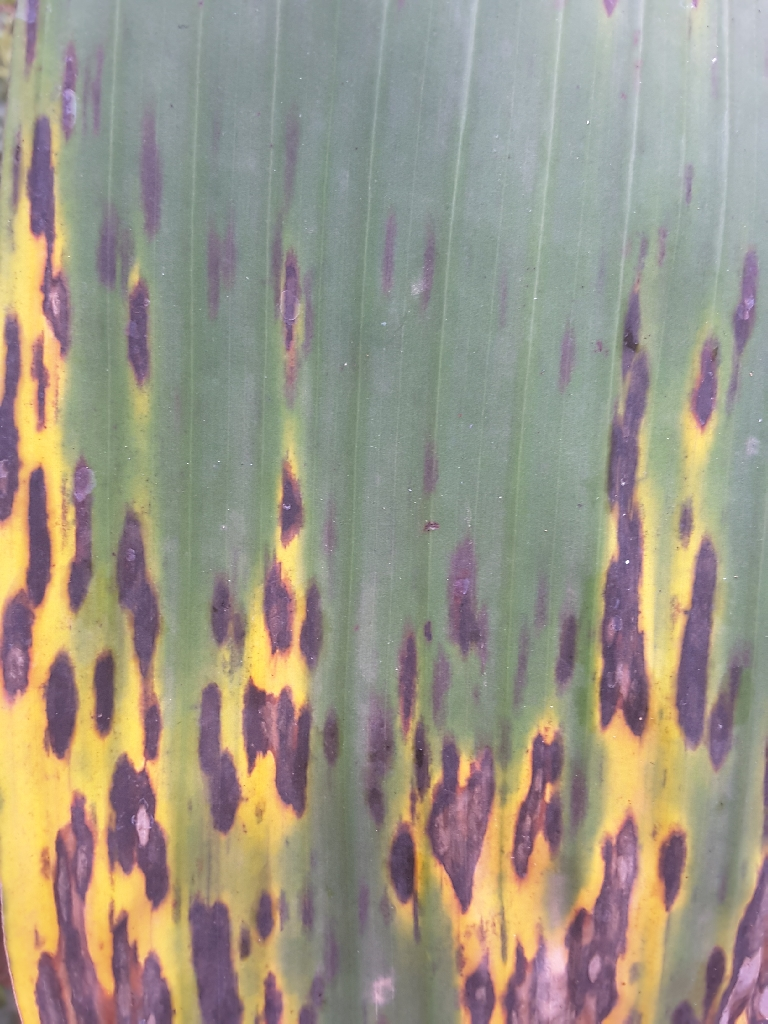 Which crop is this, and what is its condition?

banana, black sigatoka
